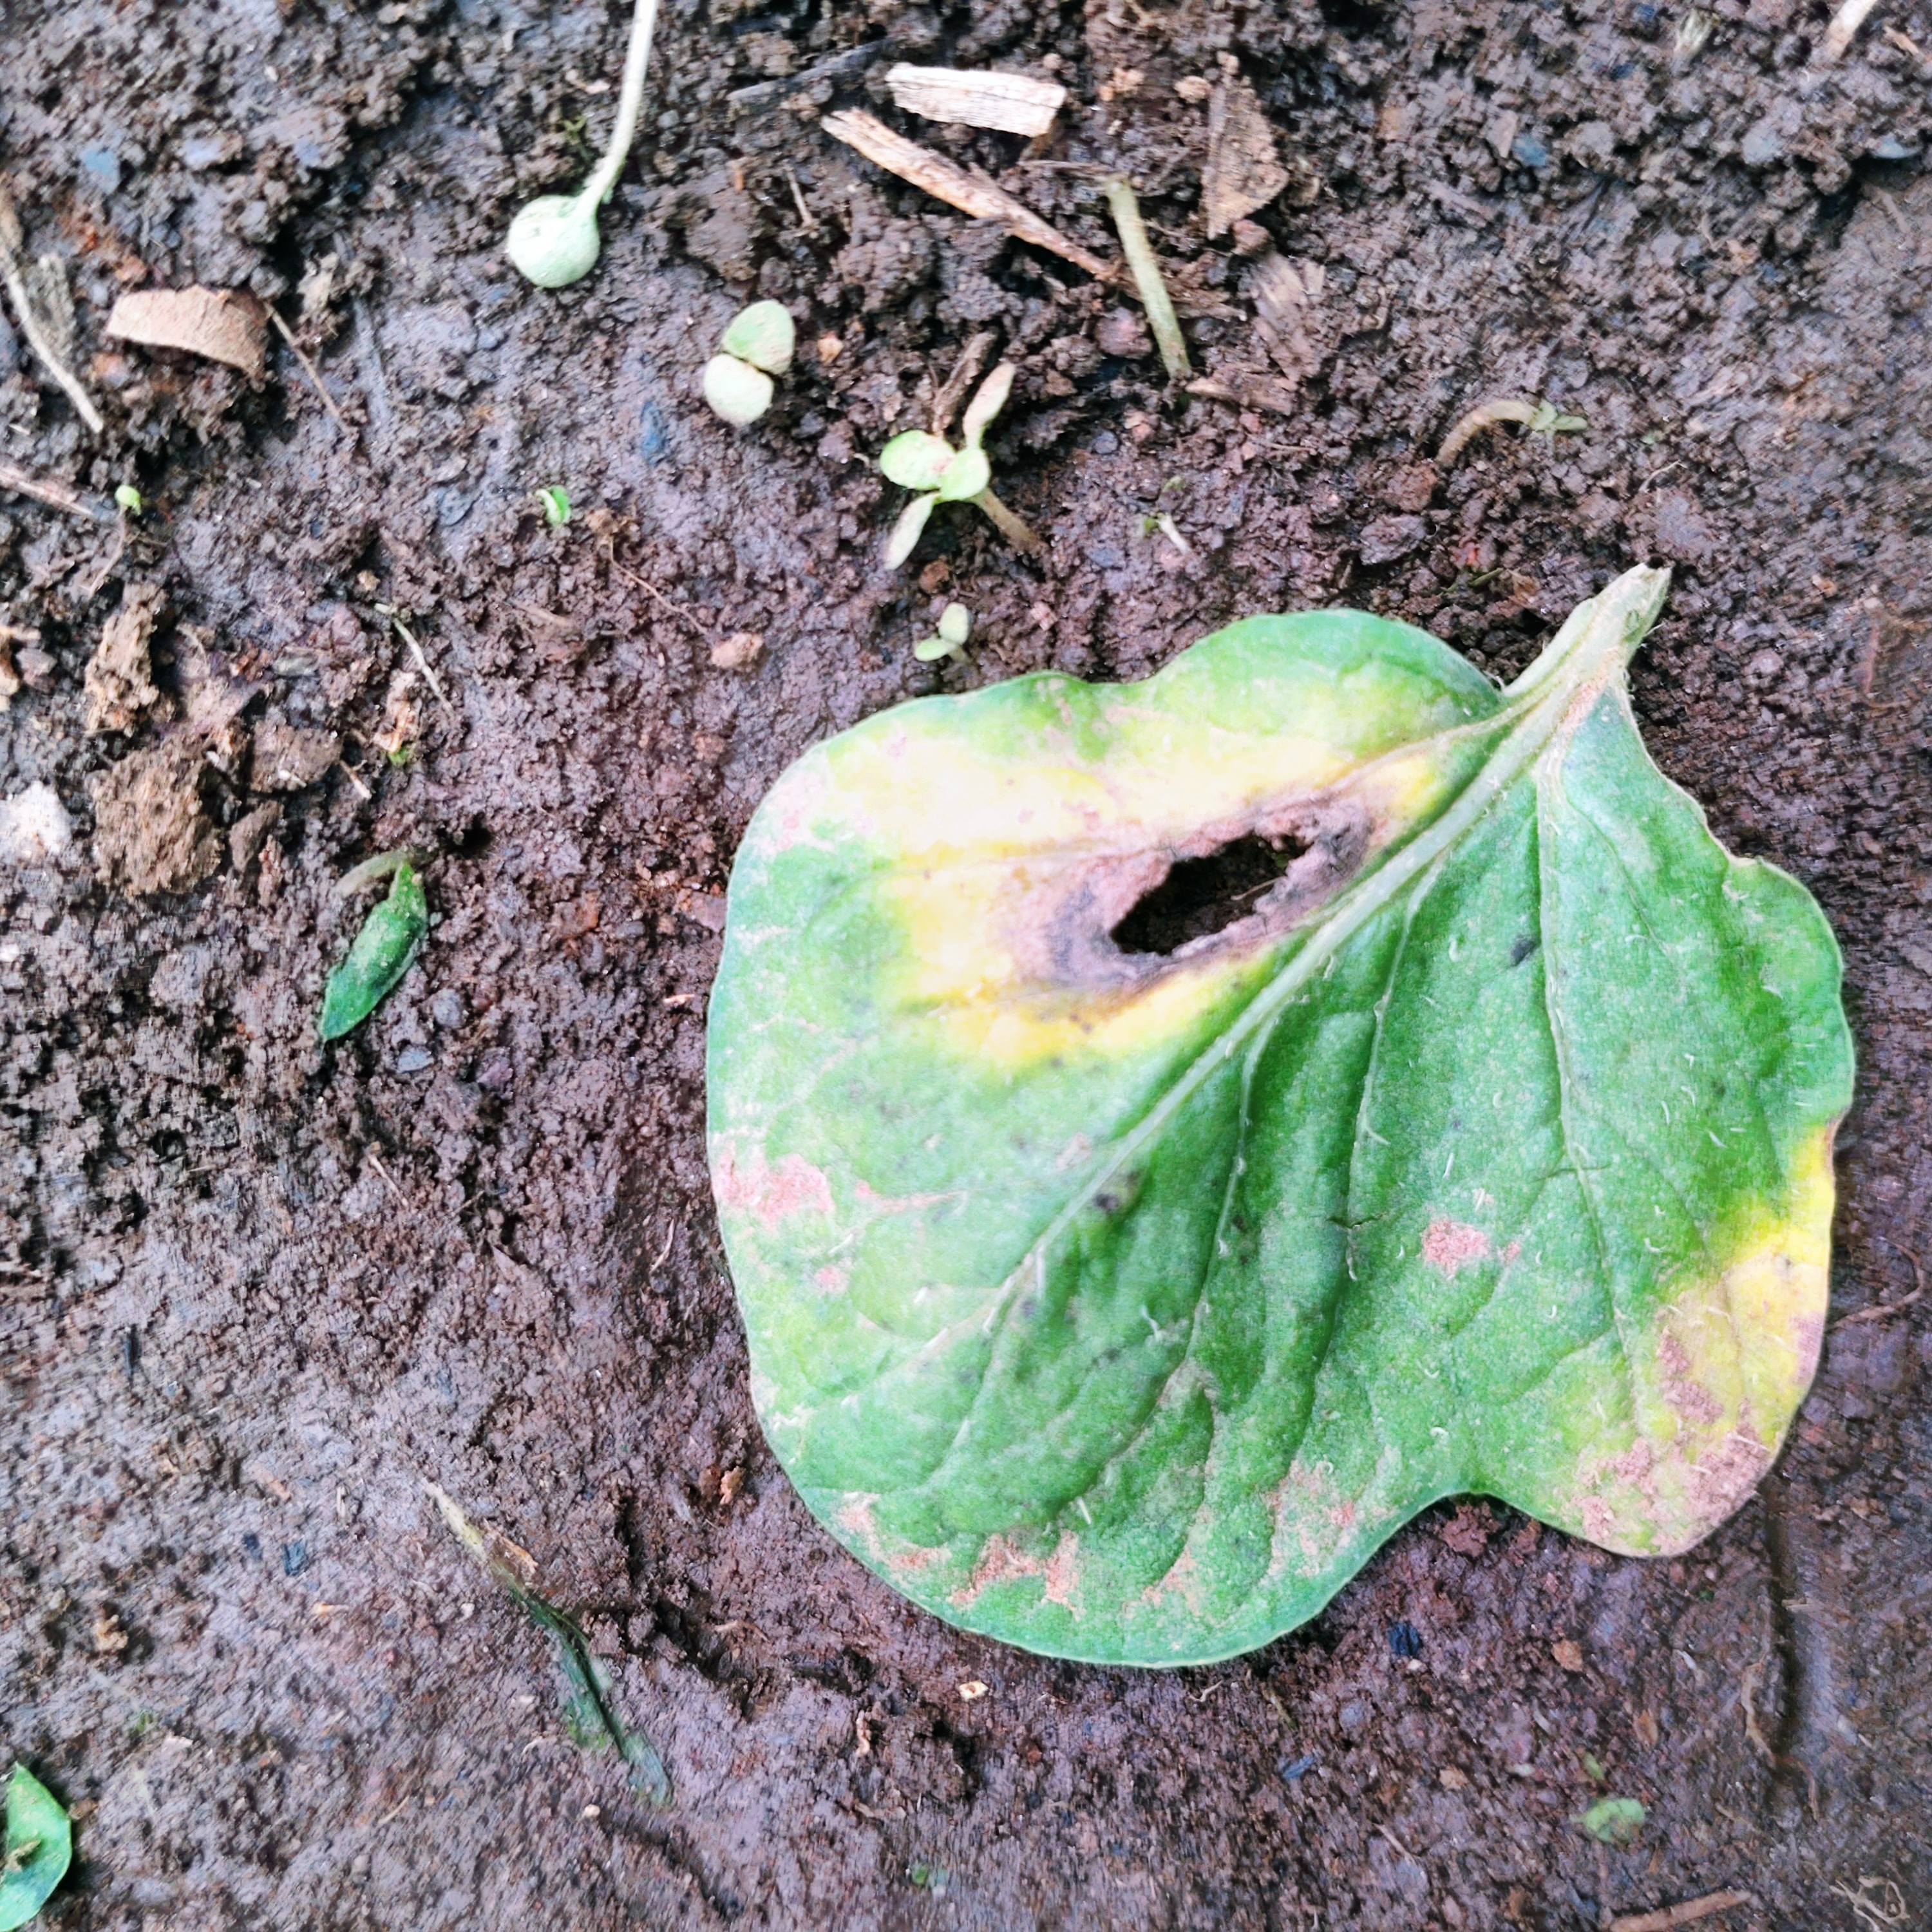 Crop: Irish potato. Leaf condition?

late blight
